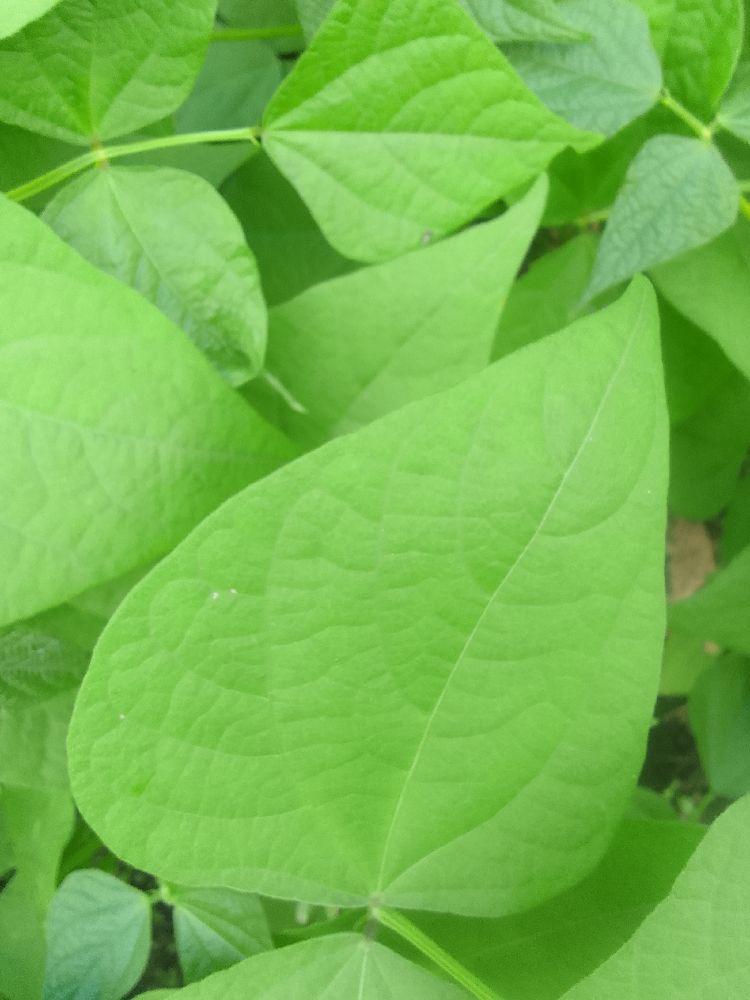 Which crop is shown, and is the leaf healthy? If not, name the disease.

common bean, healthy
